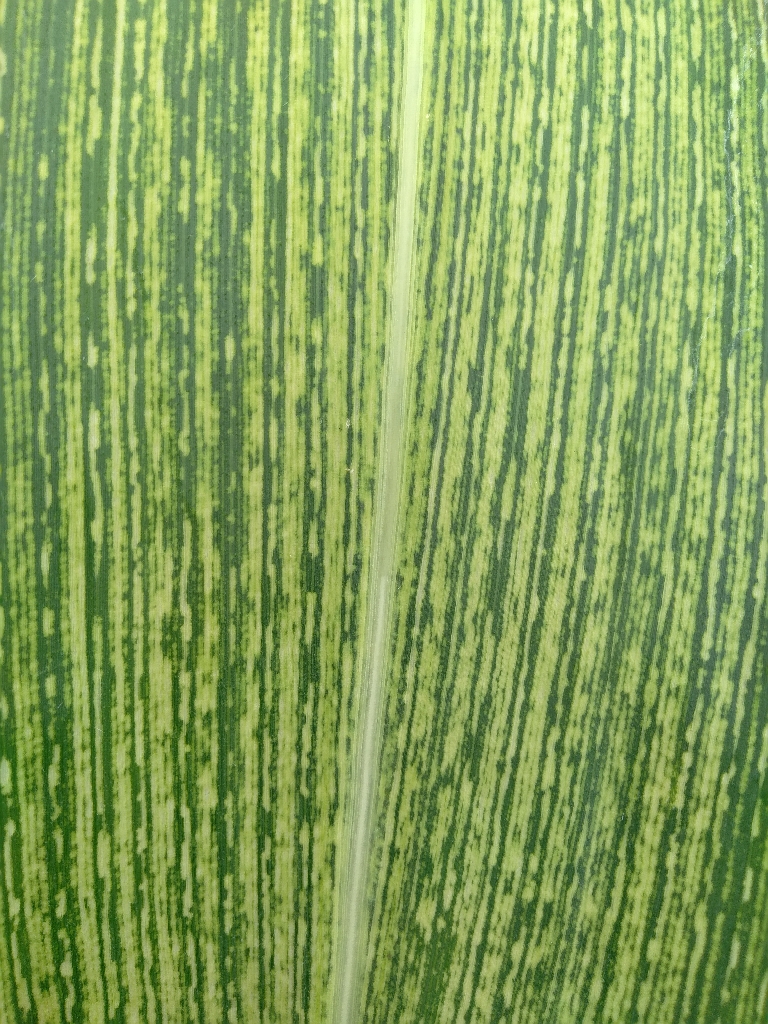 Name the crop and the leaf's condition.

maize, maize streak virus
